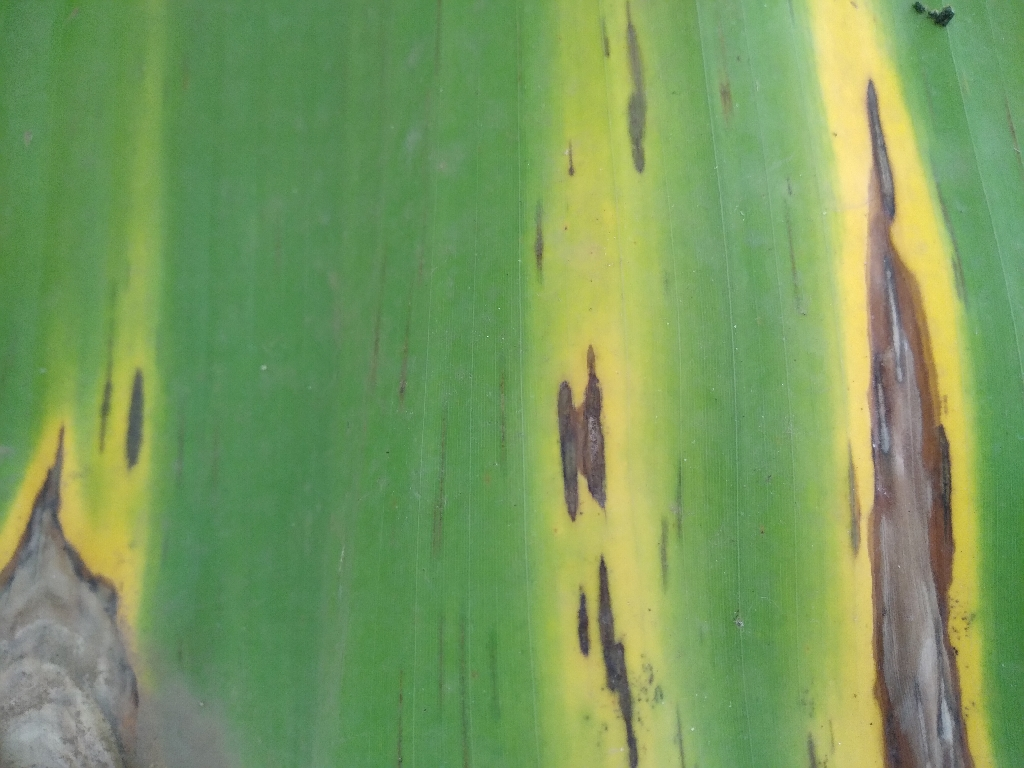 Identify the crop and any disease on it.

banana, black sigatoka
